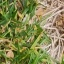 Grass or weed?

grass
